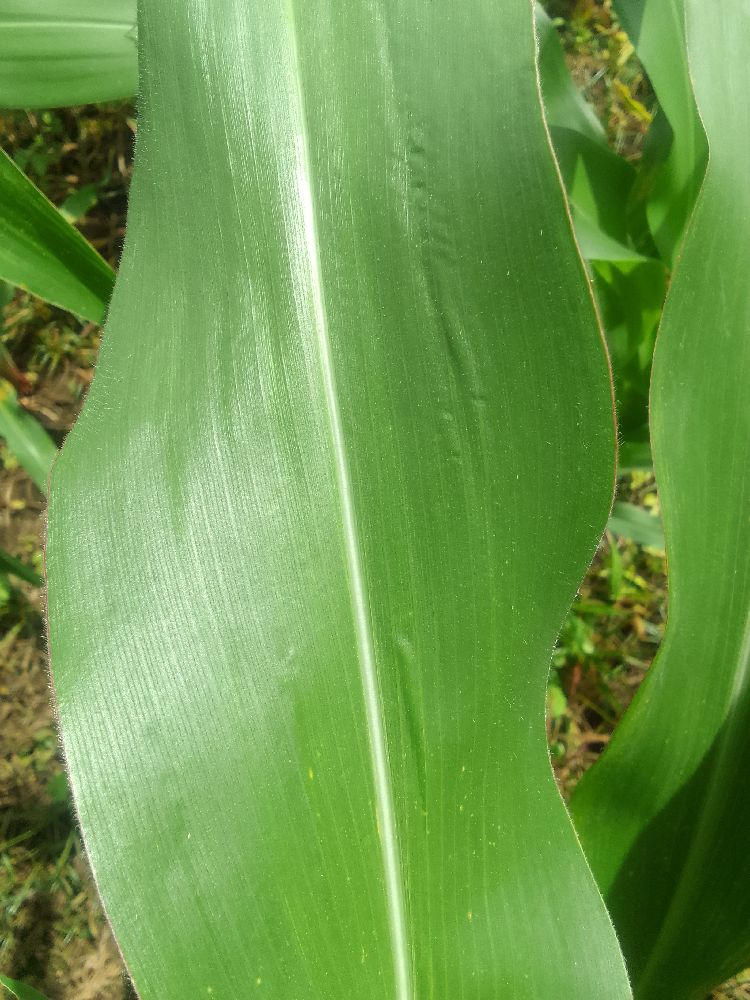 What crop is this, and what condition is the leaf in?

maize, healthy
